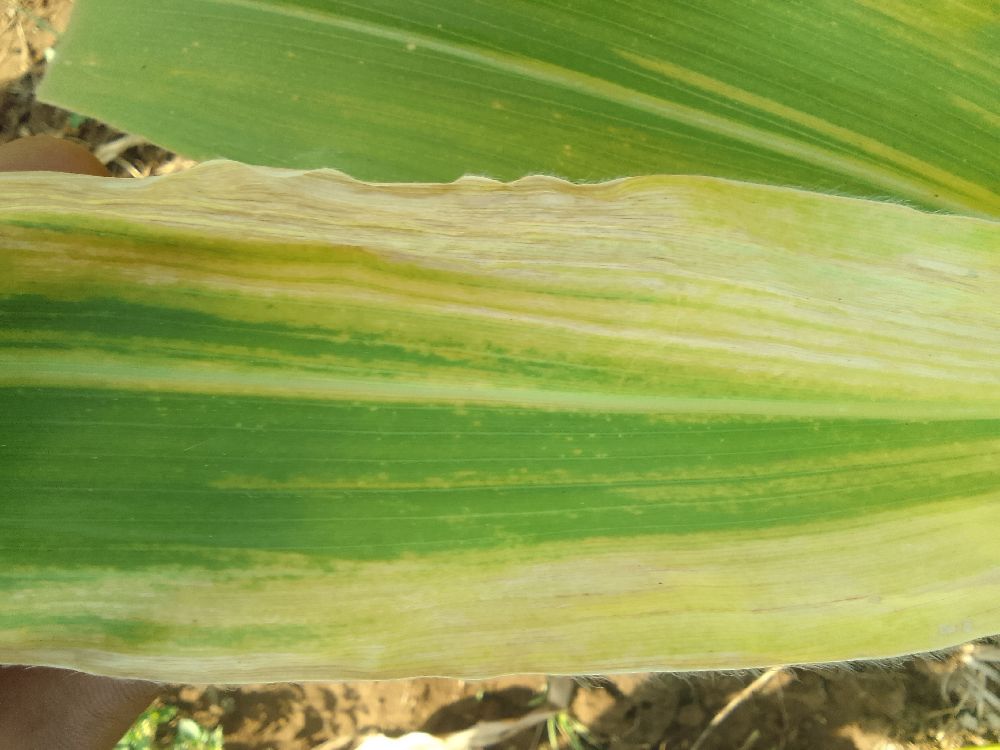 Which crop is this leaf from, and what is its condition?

maize, maize lethal necrosis
